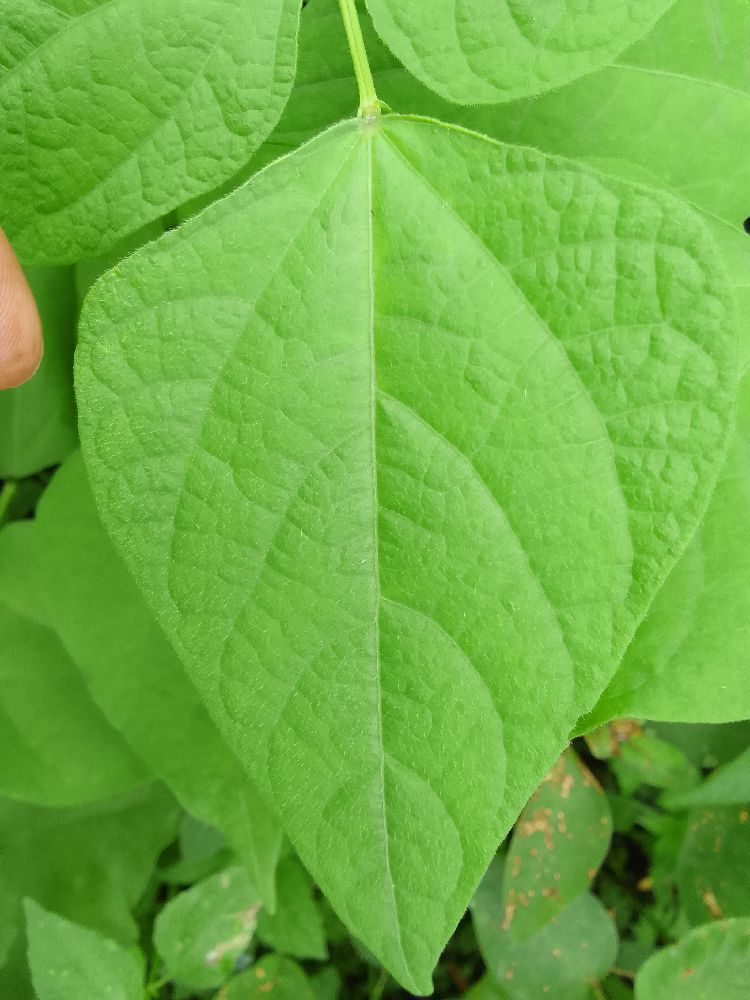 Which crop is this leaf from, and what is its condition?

common bean, healthy
